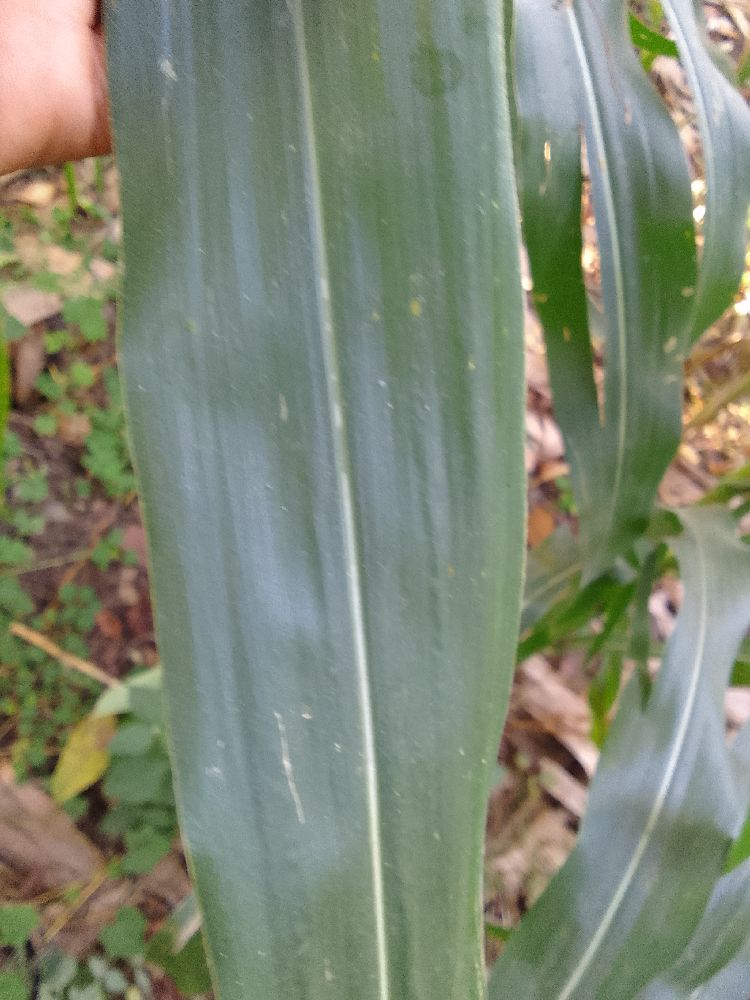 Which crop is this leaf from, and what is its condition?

maize, healthy
